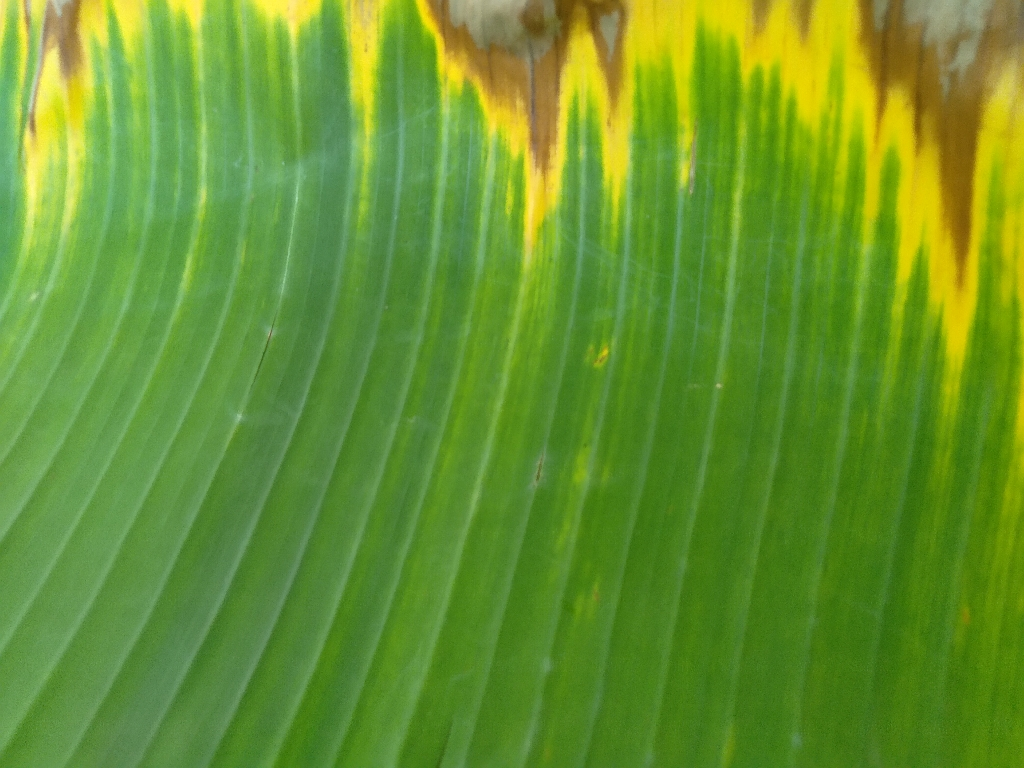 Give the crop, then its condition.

banana, fusarium wilt race 1
